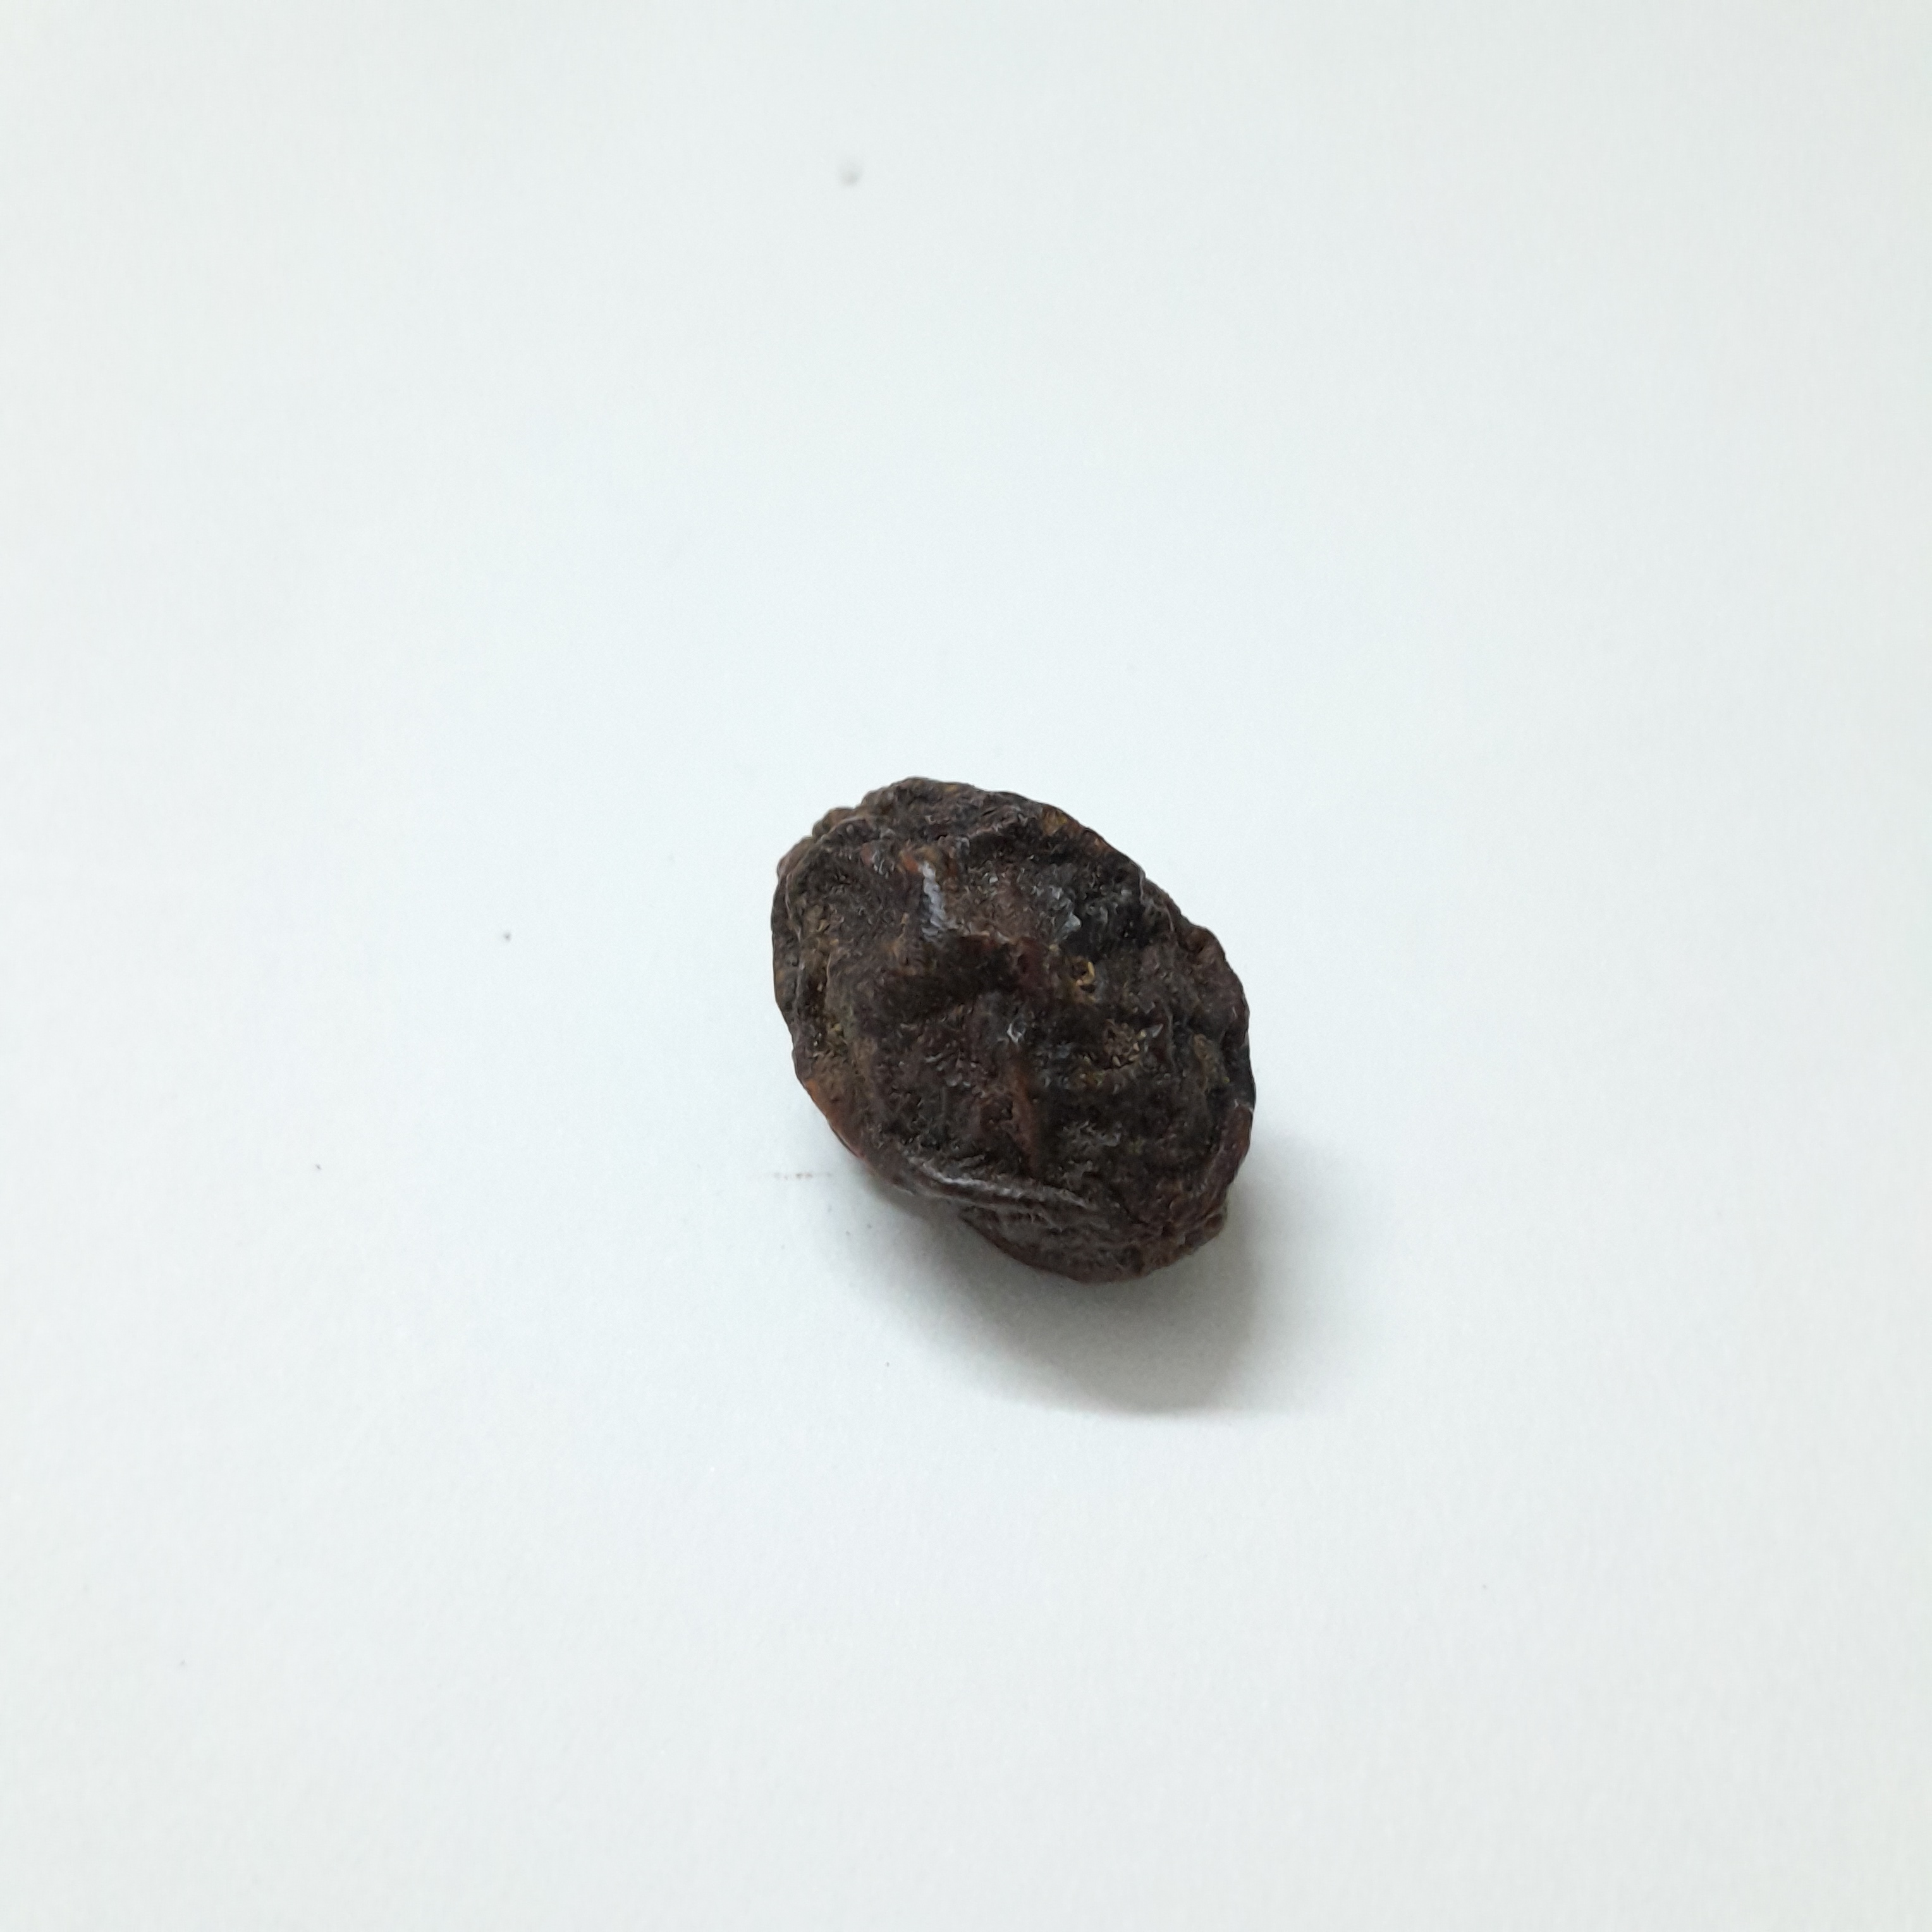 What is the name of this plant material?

kadukharik
